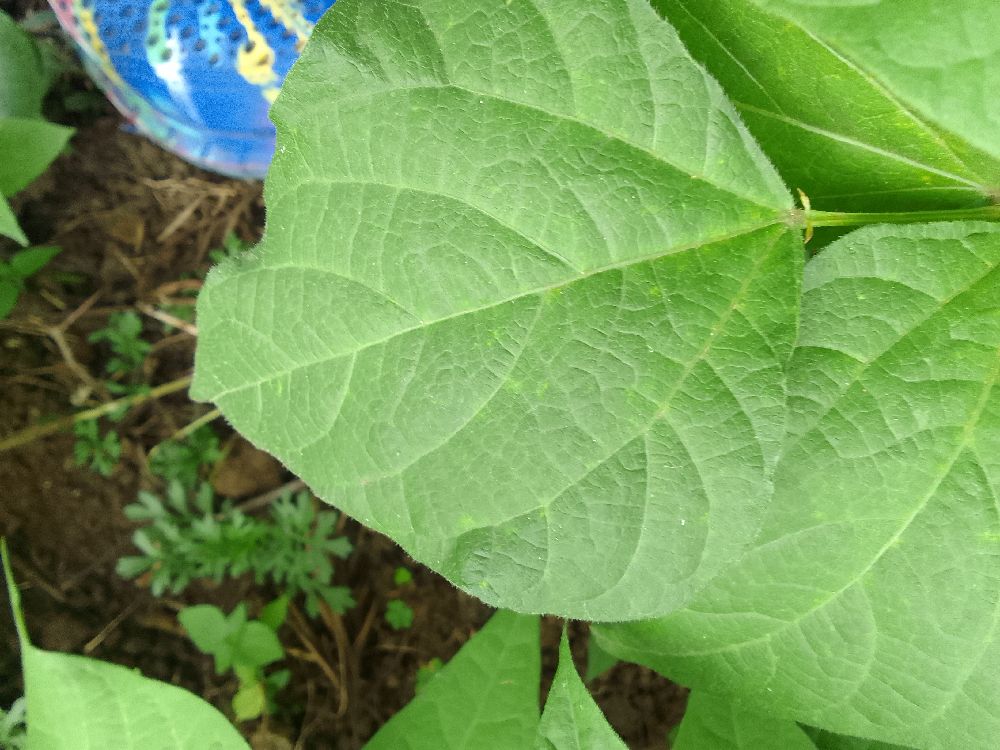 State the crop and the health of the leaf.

common bean, healthy
